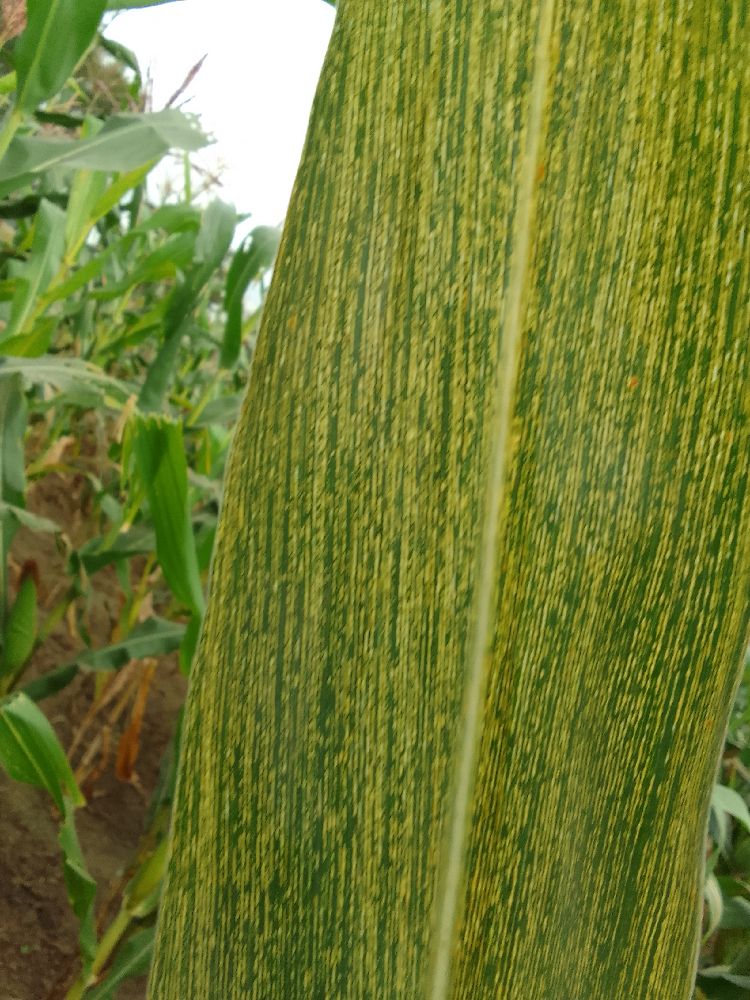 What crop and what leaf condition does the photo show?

maize, maize streak virus
